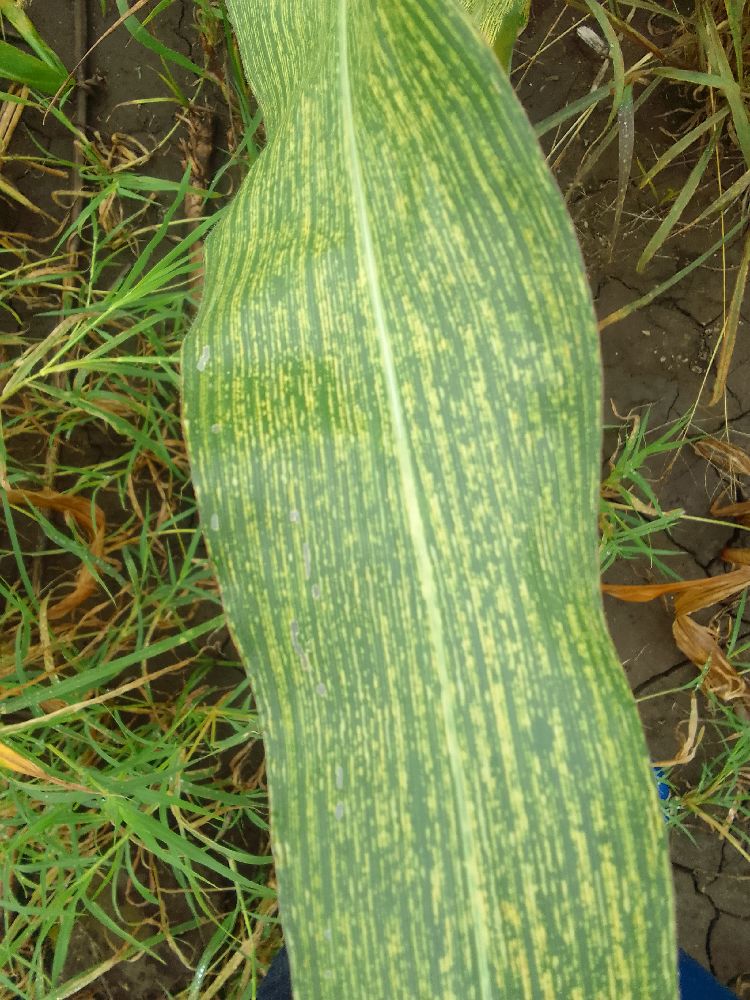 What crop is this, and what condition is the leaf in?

maize, maize streak virus
